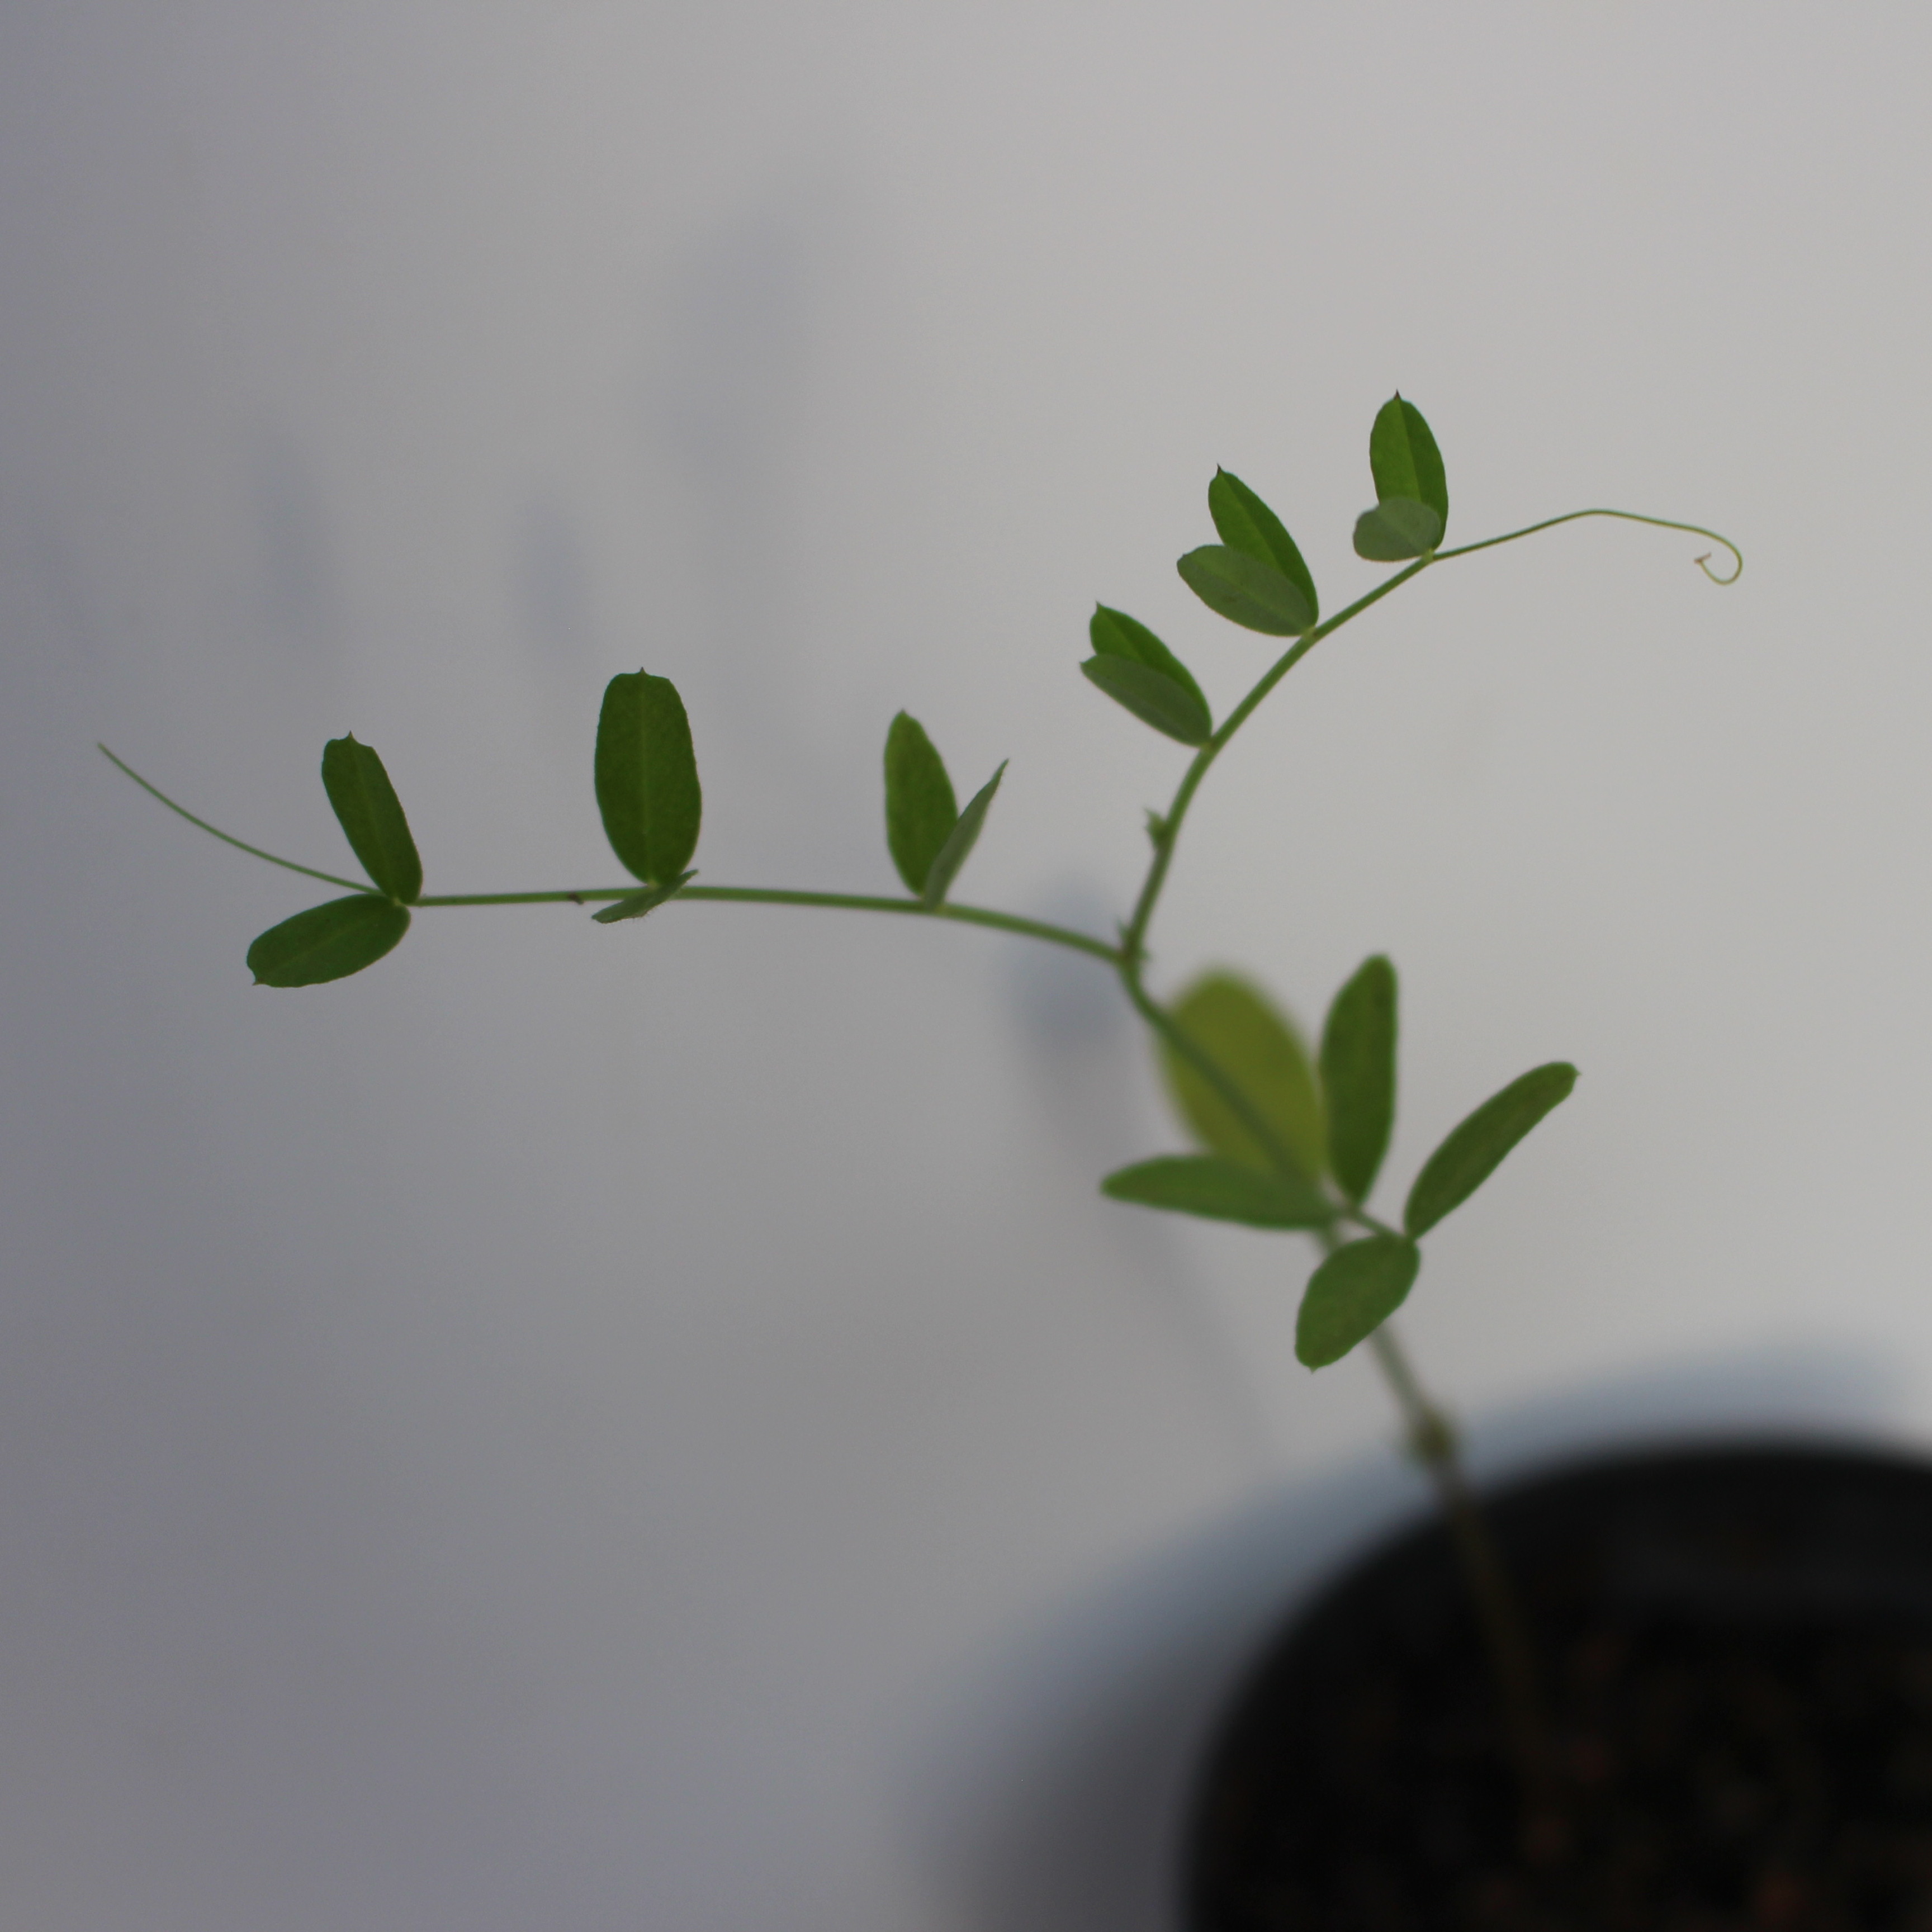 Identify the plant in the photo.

Vicia sativa
